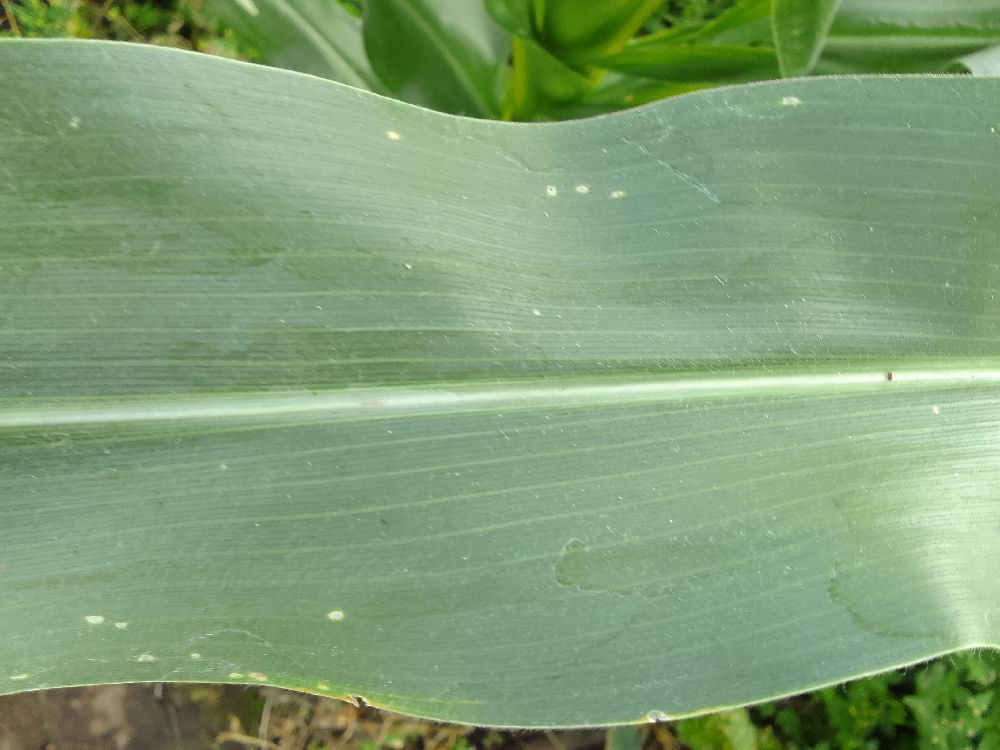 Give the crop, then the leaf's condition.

maize, healthy
